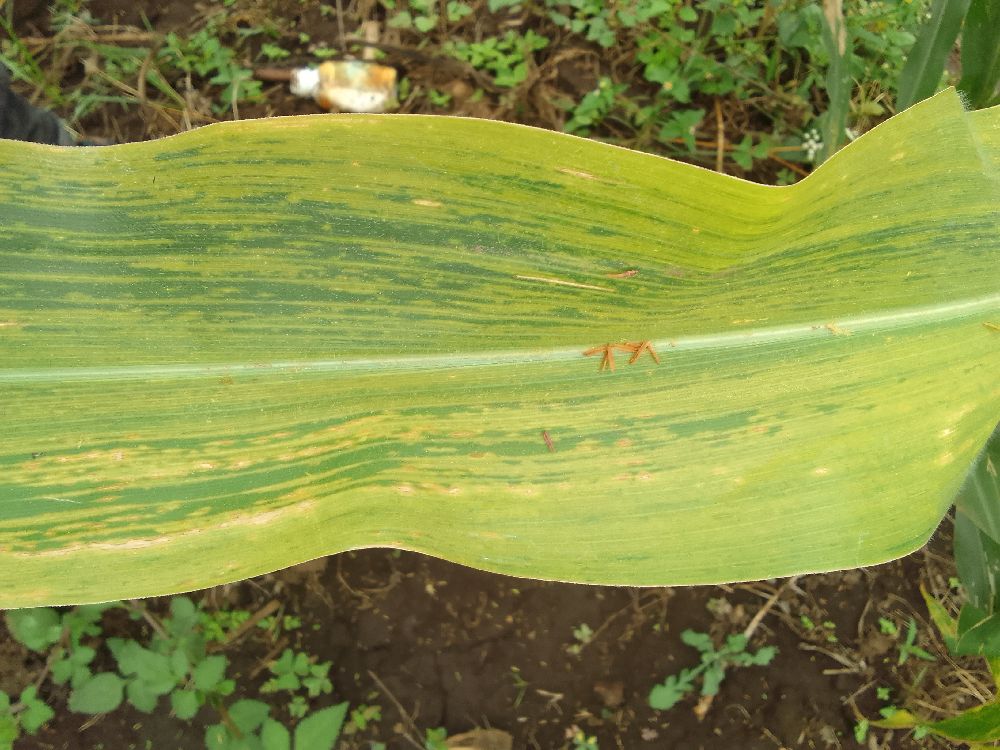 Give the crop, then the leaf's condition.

maize, maize lethal necrosis
